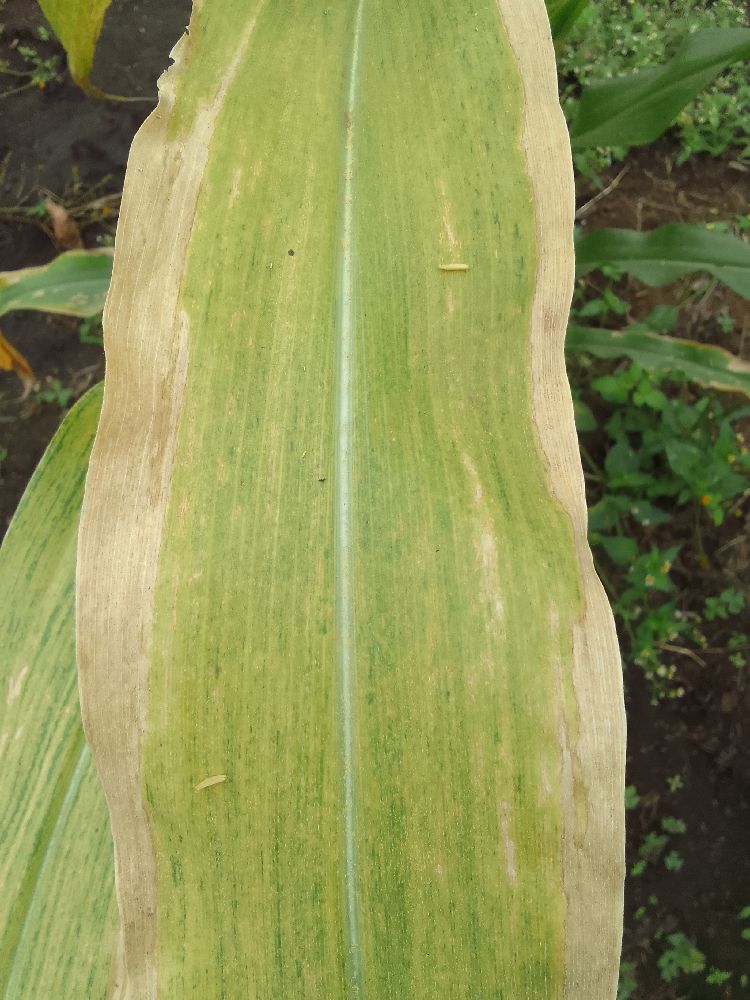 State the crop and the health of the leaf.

maize, maize lethal necrosis
